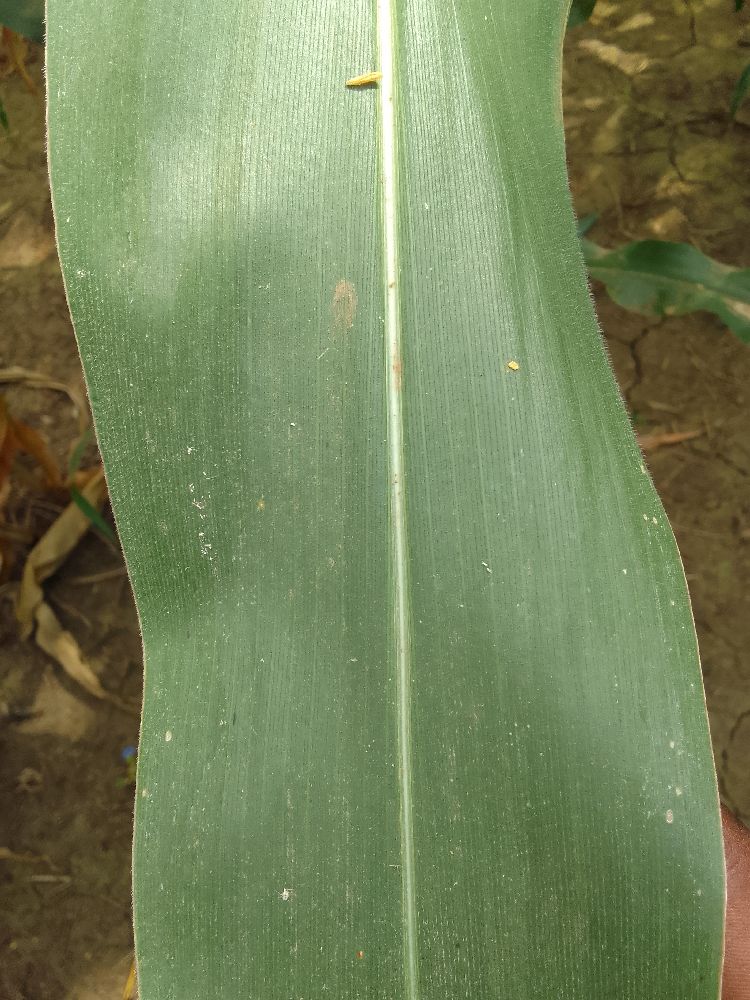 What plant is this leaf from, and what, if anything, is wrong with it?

maize, healthy
